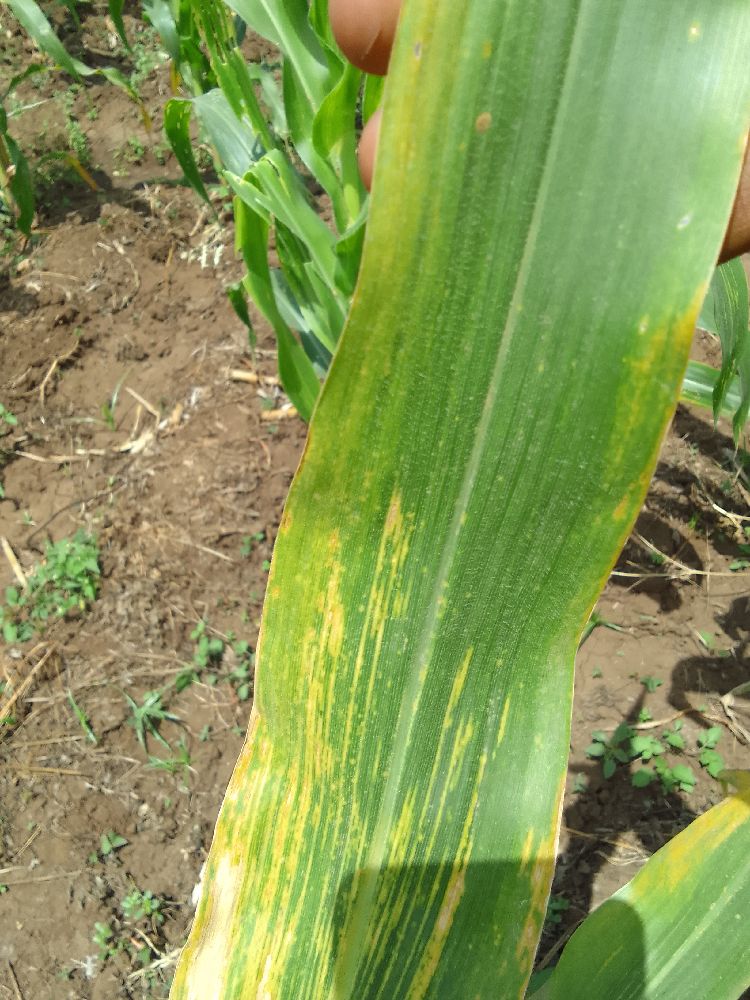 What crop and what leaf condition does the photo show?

maize, maize lethal necrosis
